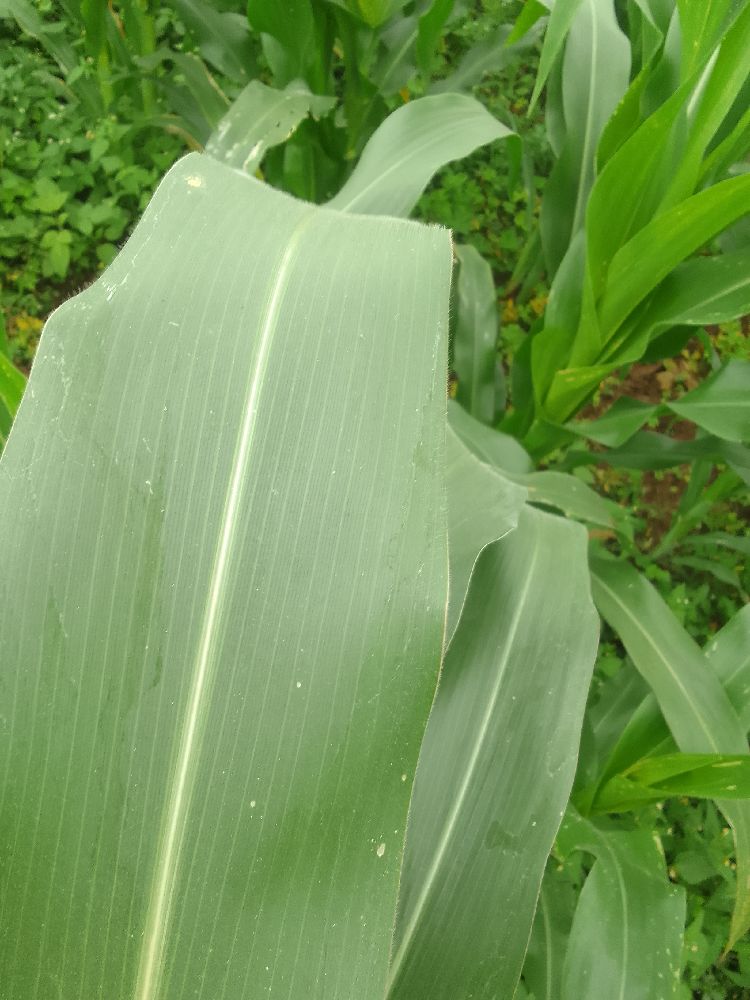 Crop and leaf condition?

maize, healthy
